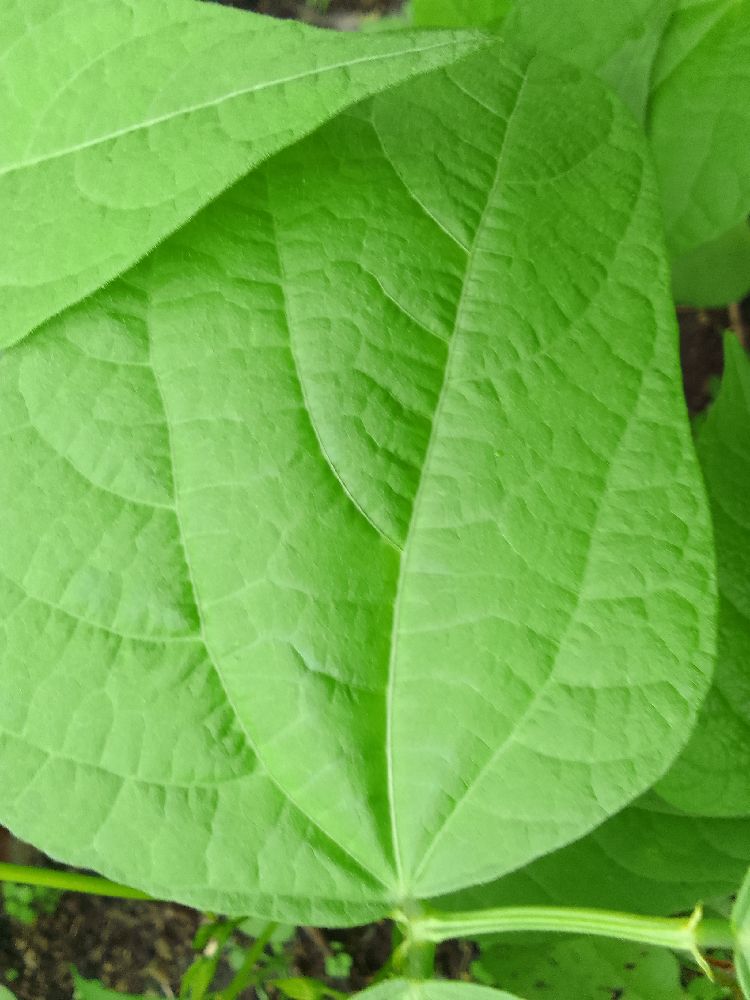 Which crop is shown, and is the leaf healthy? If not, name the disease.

common bean, healthy
